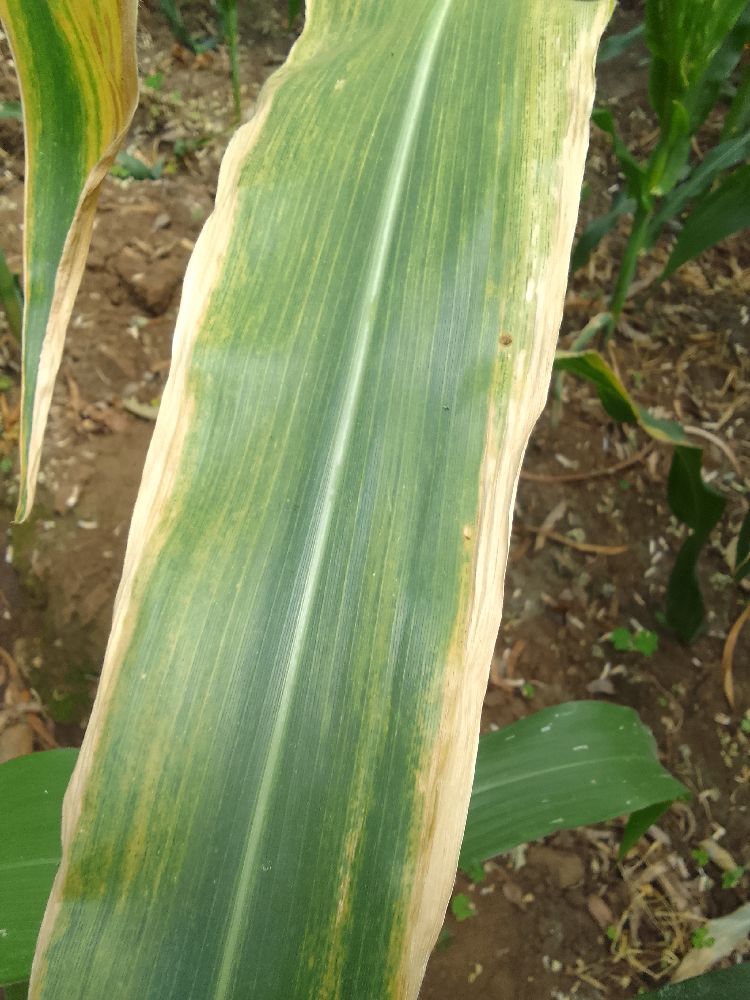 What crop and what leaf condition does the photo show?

maize, maize lethal necrosis
